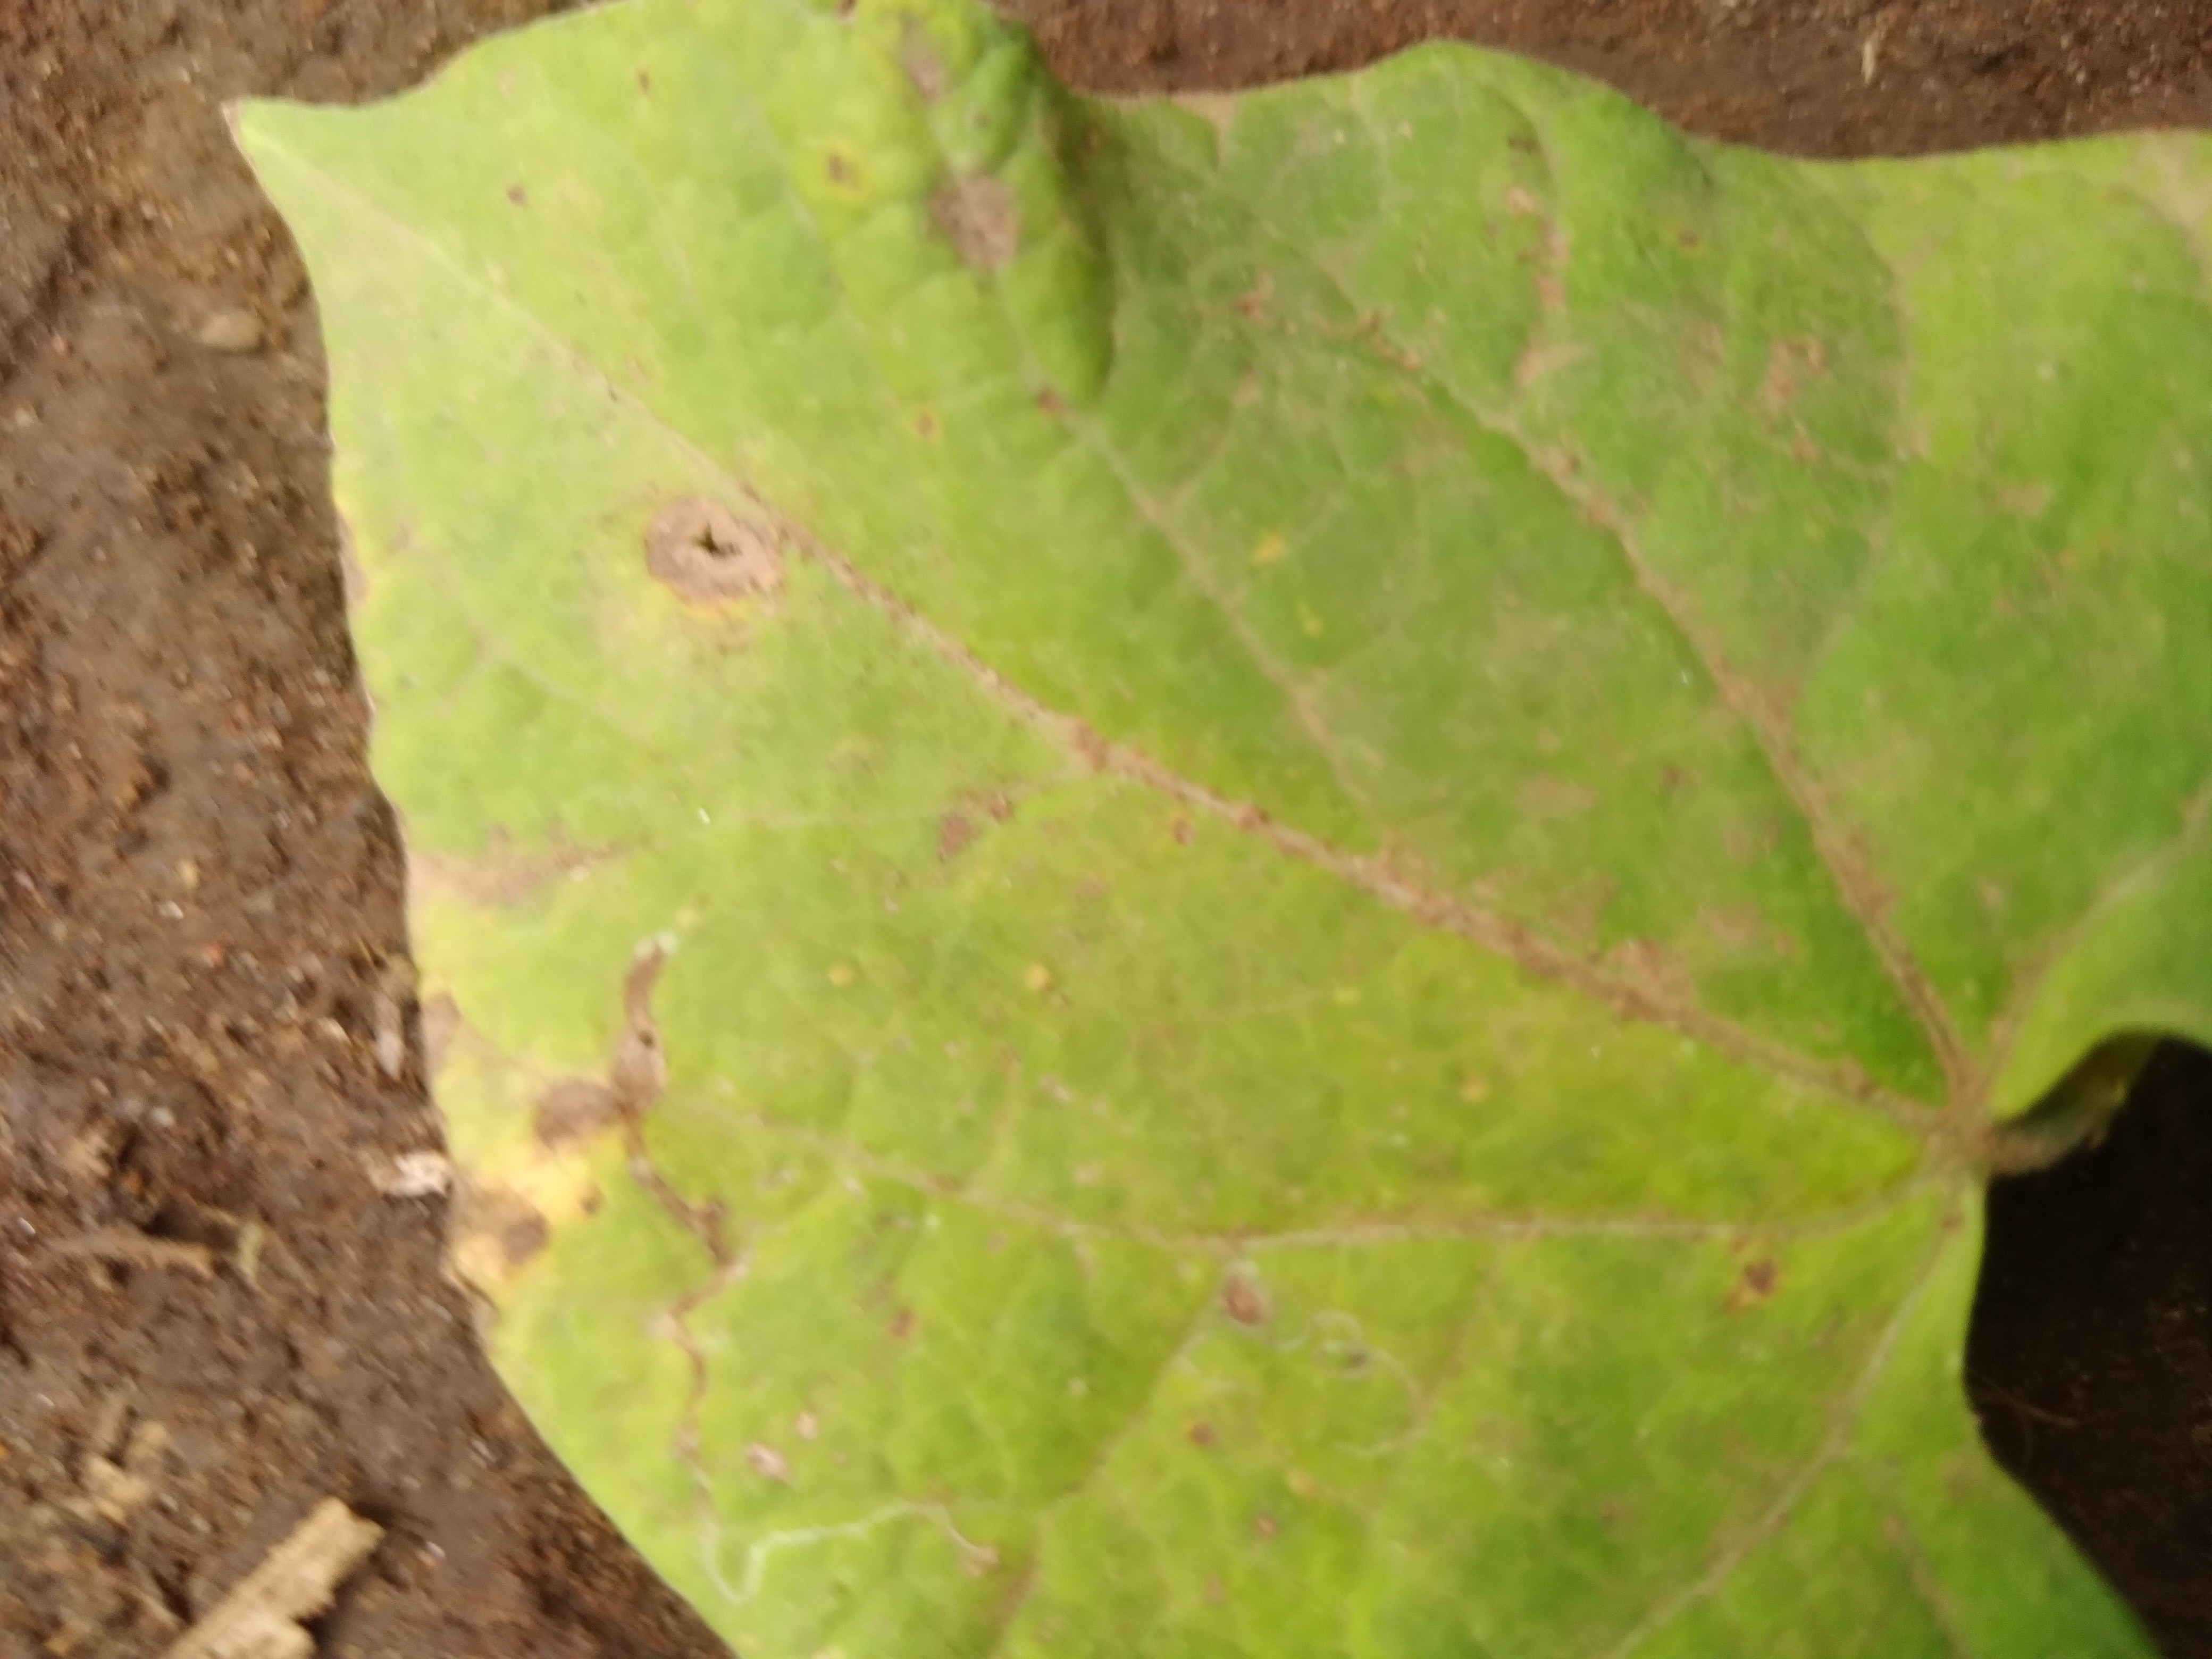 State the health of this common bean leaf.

rust
